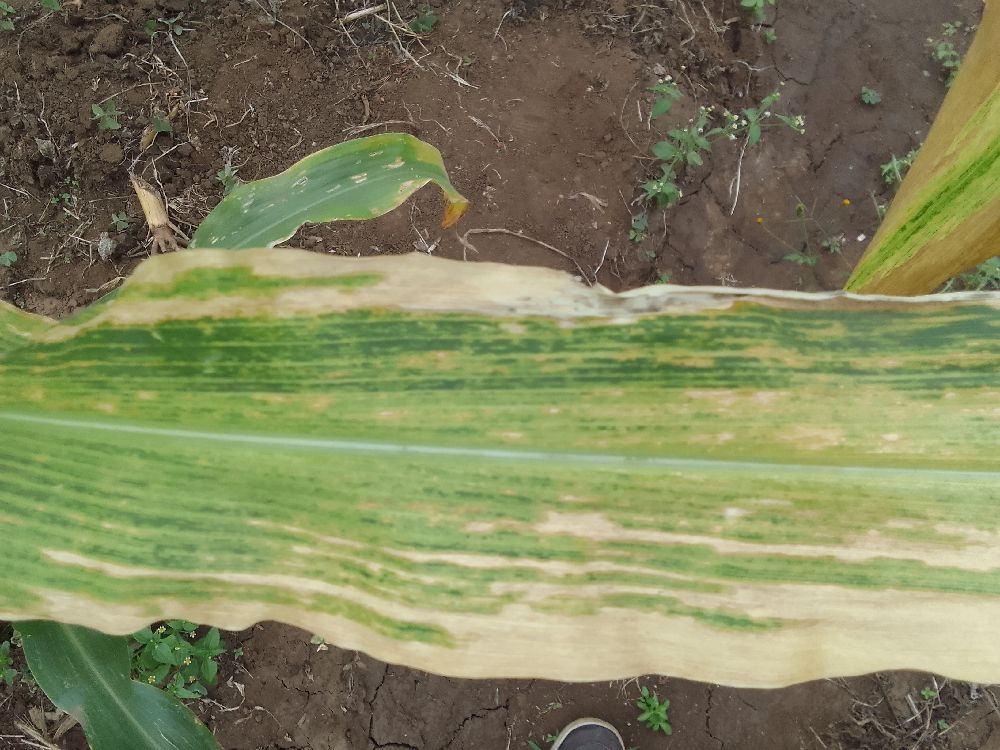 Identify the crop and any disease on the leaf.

maize, maize lethal necrosis
